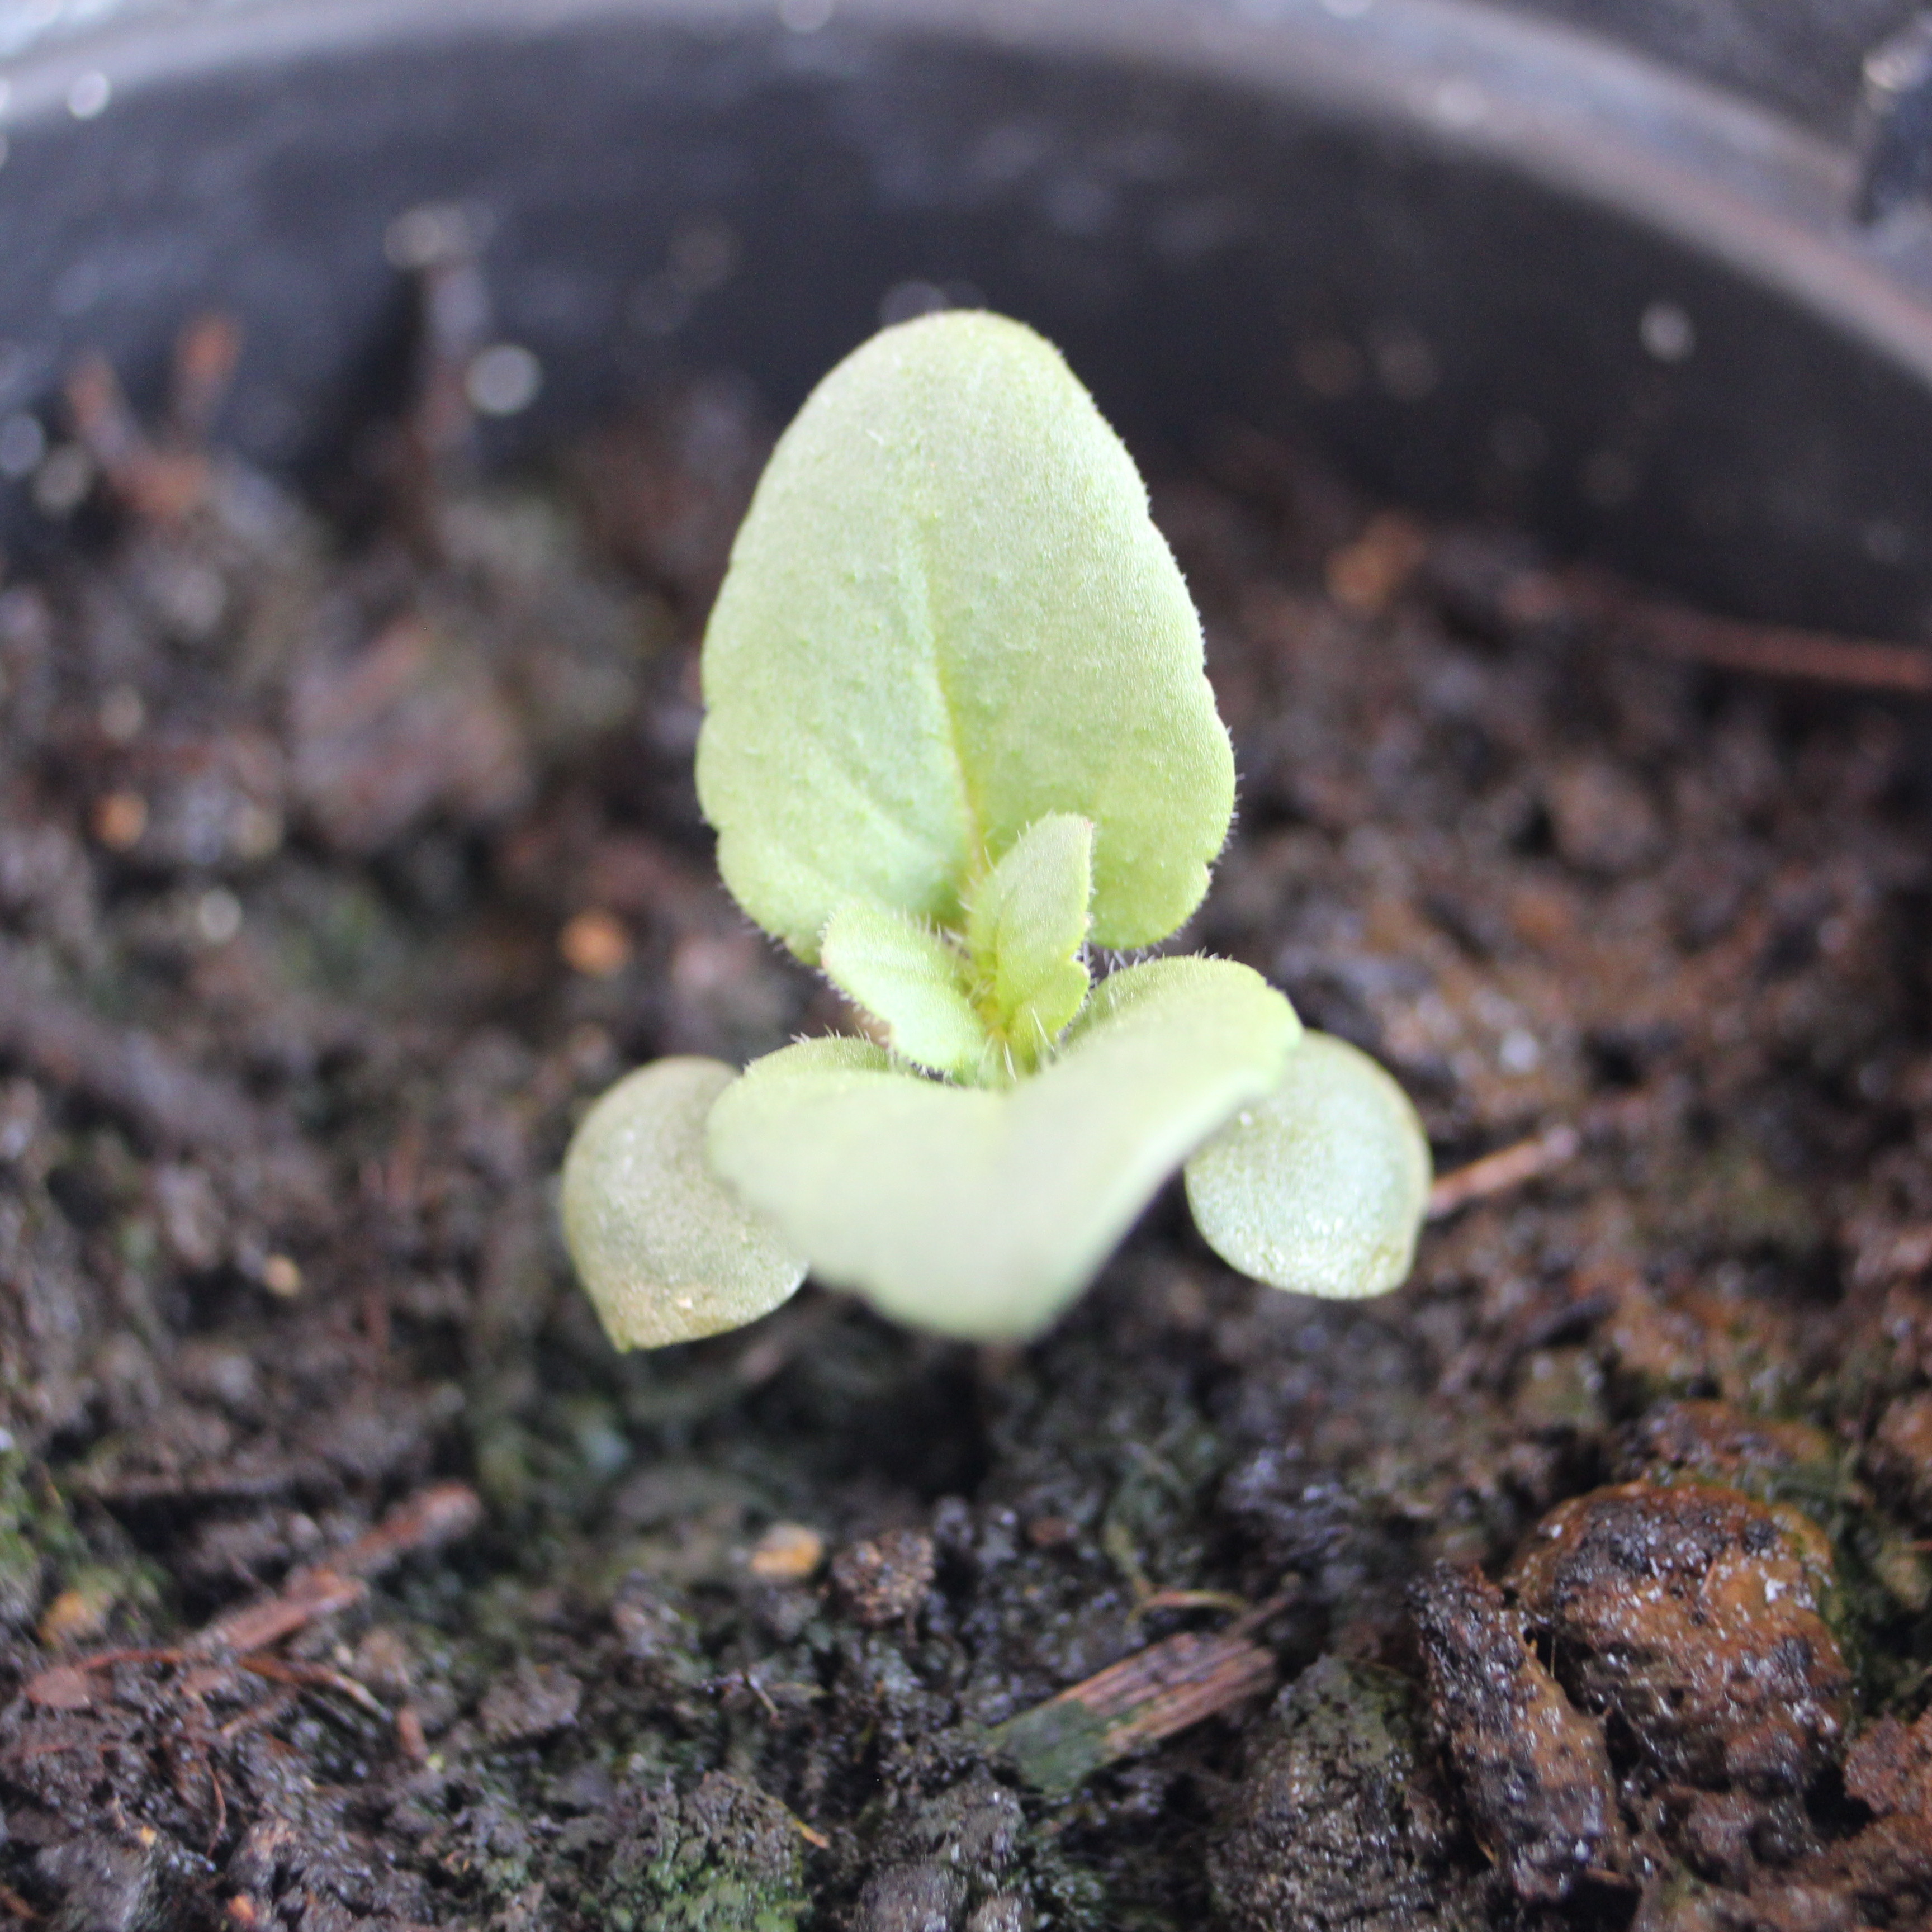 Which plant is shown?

Veronica persica
